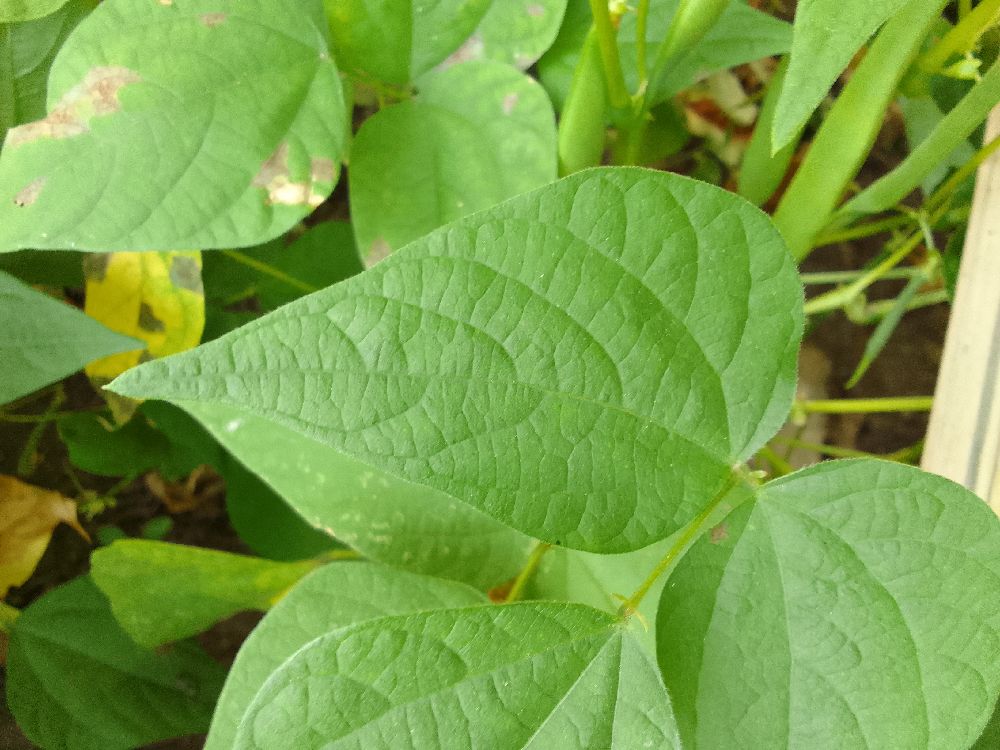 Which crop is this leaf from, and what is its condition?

common bean, healthy
